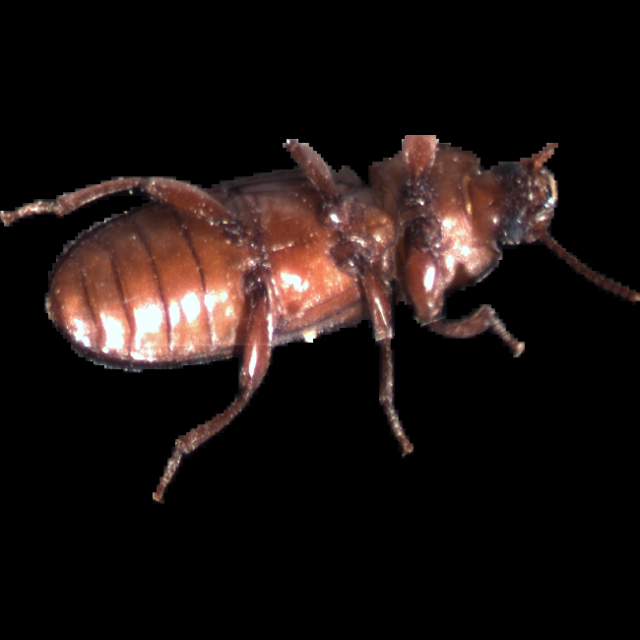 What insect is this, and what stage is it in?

mealworm beetle
